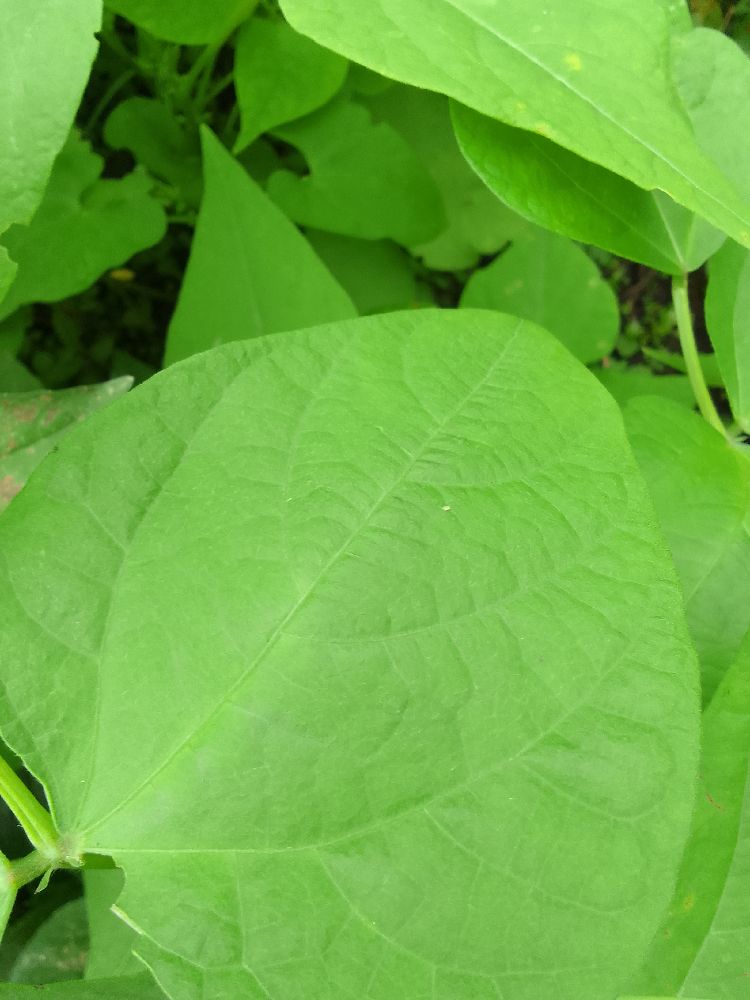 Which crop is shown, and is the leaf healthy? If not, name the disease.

common bean, healthy
